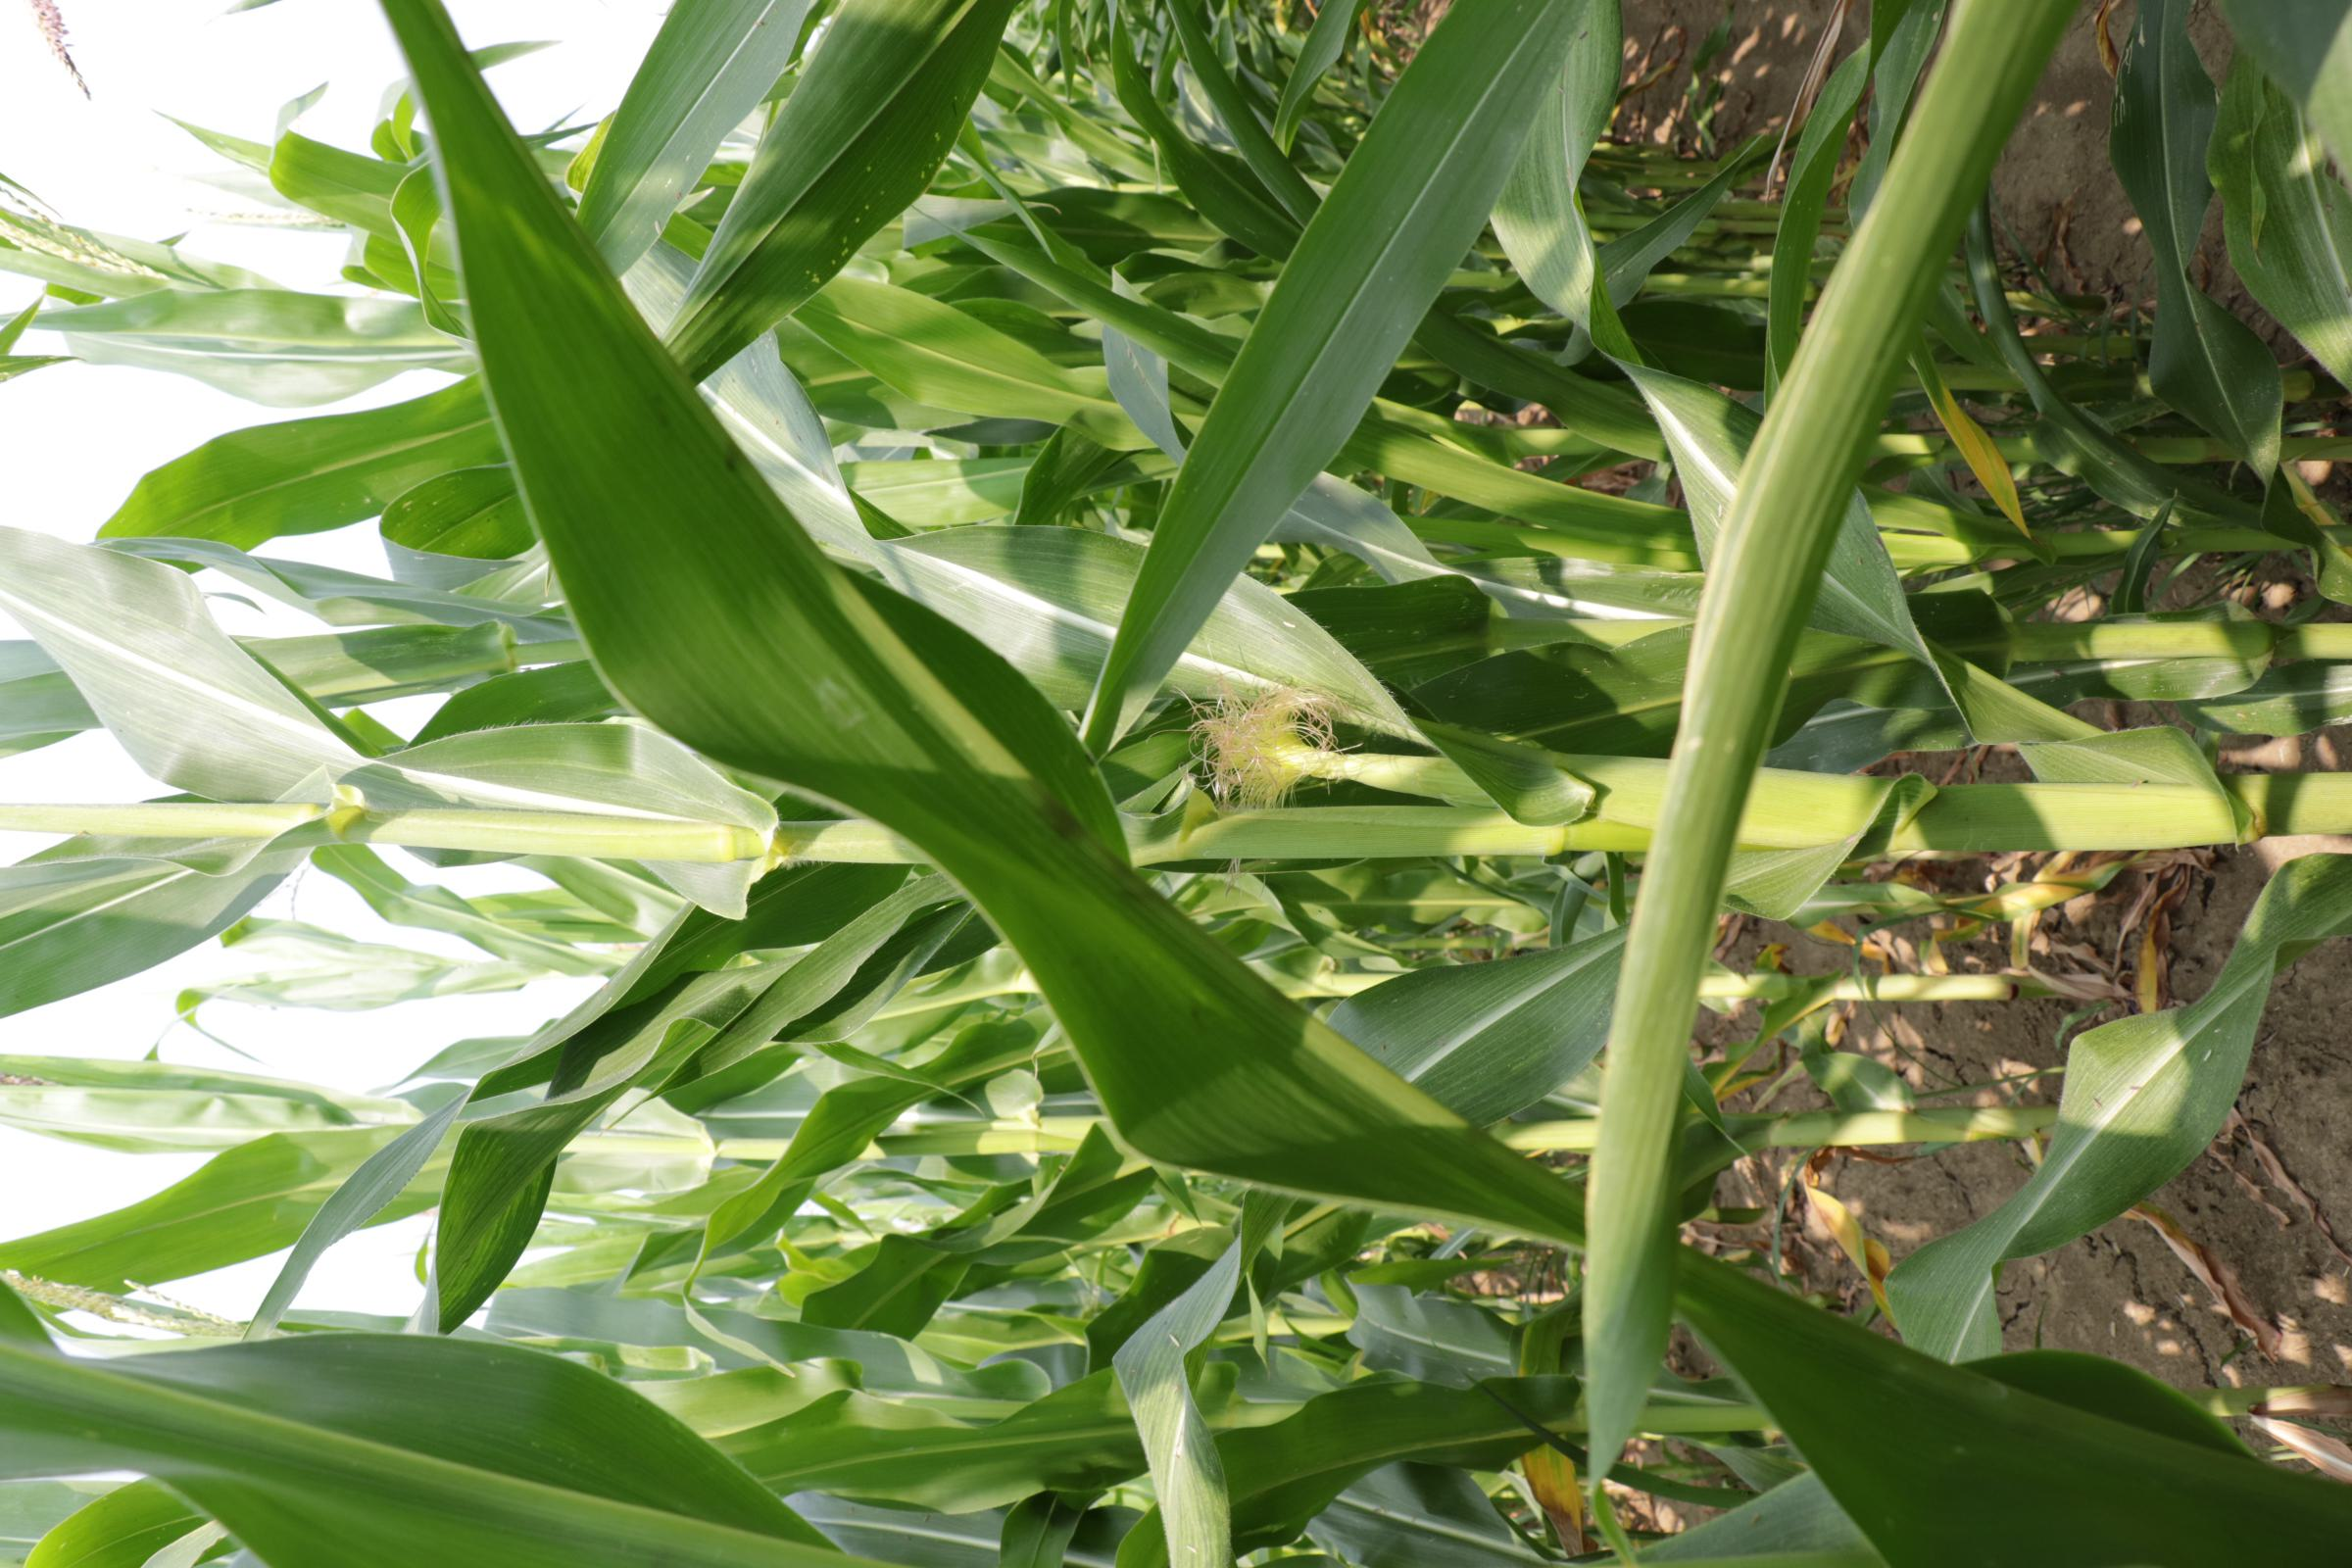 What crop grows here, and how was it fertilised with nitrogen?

maize, full nitrogen fertilisation
